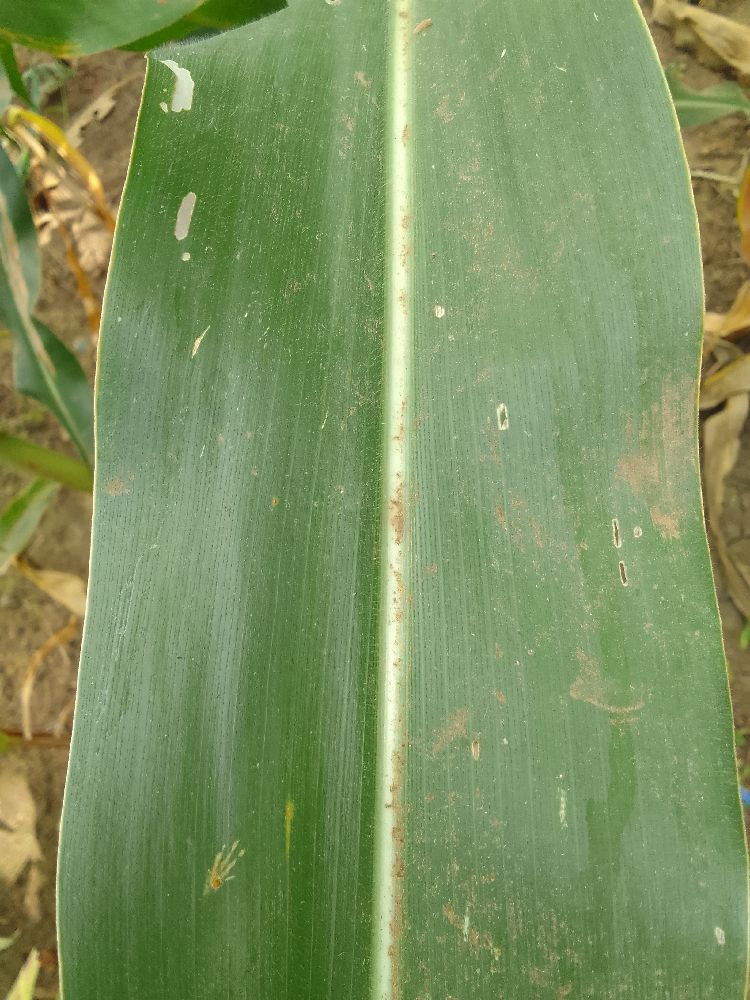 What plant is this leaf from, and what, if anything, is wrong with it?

maize, healthy
